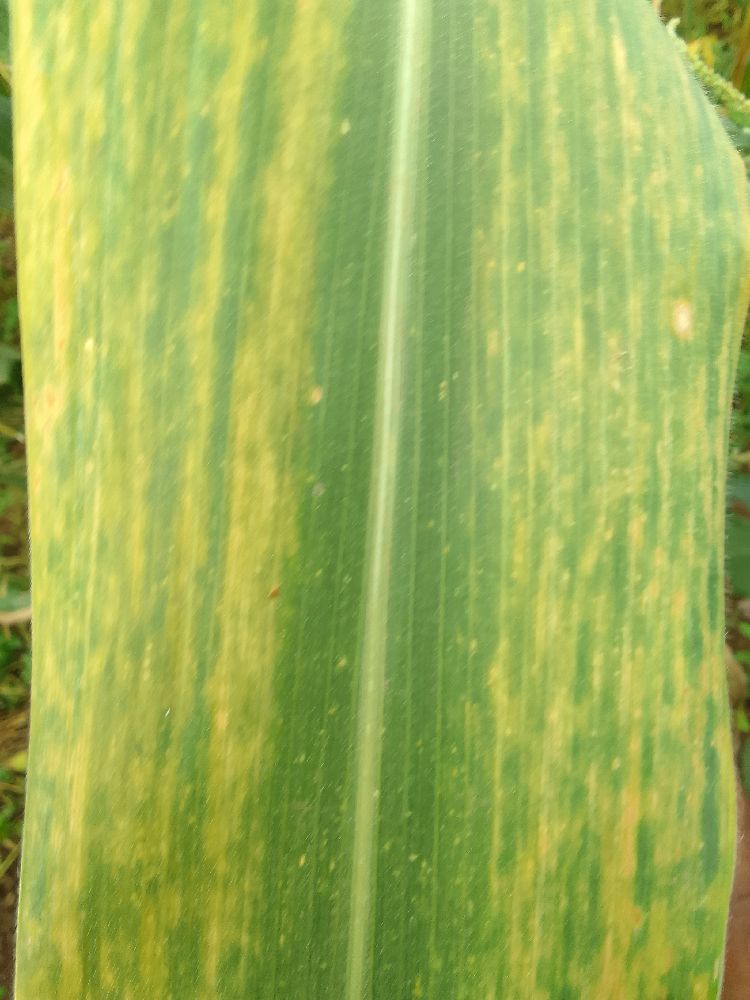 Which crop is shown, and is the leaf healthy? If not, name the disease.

maize, maize lethal necrosis
